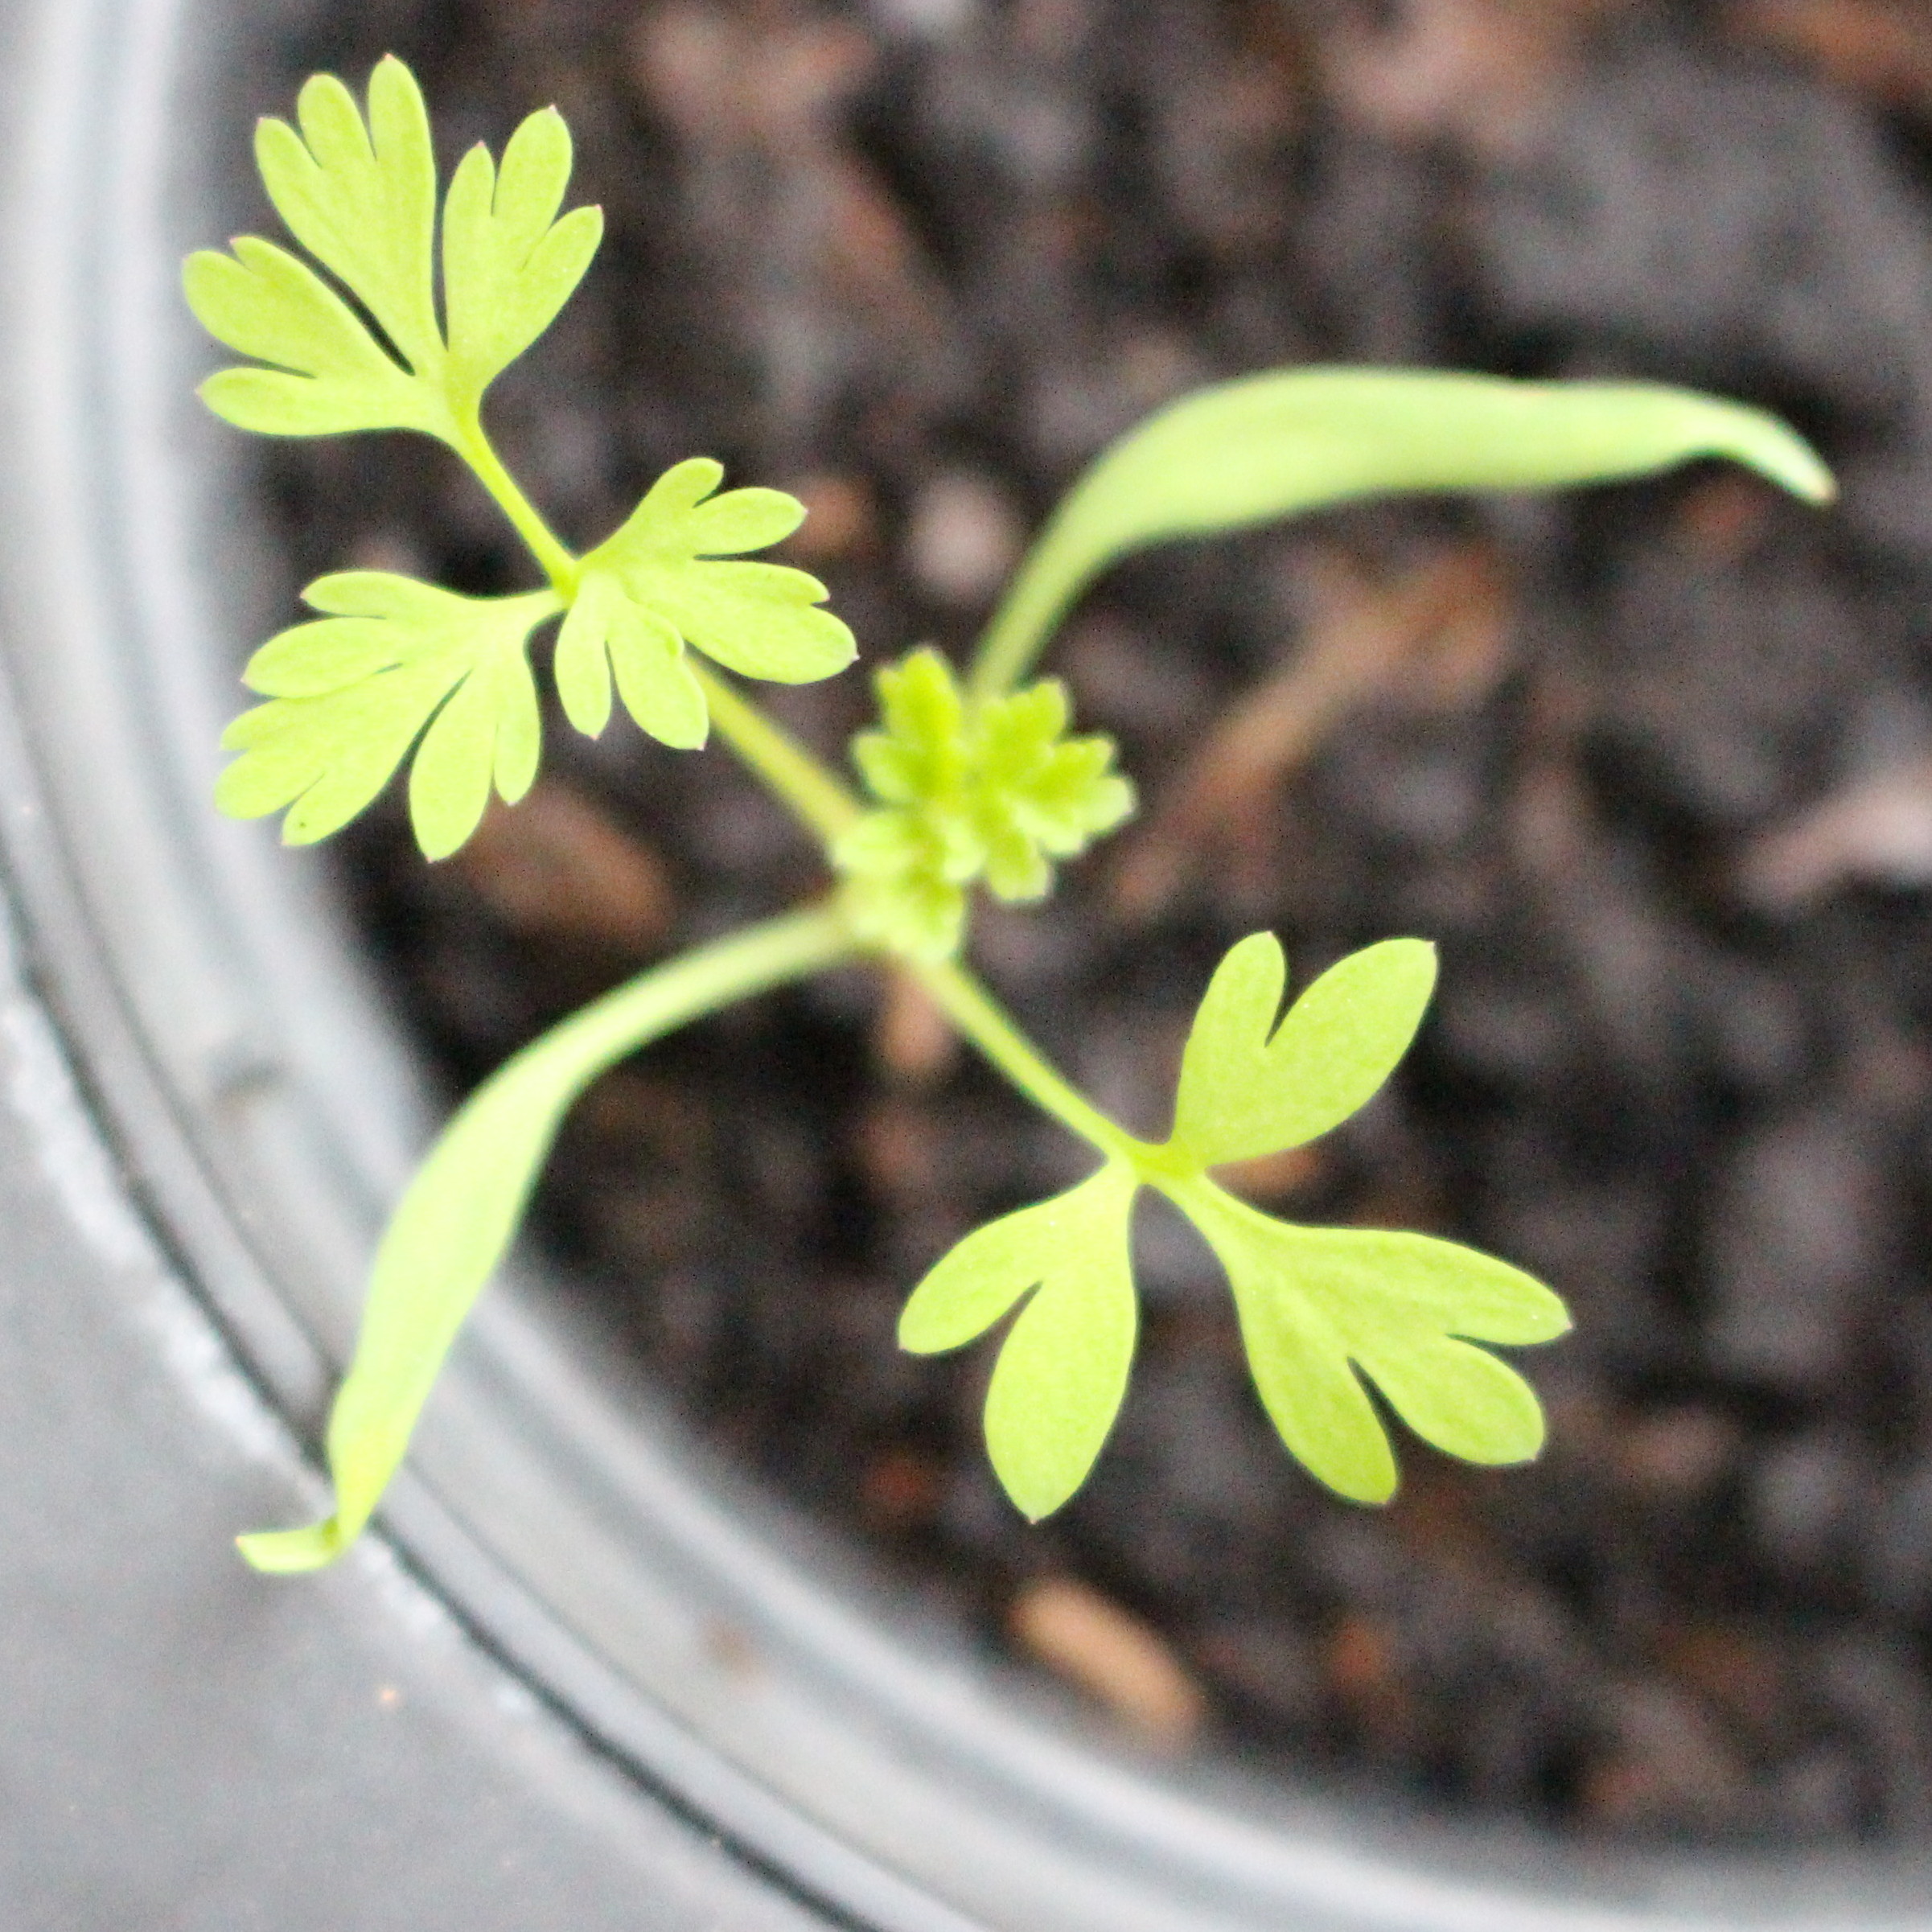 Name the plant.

Fumaria officinalis
